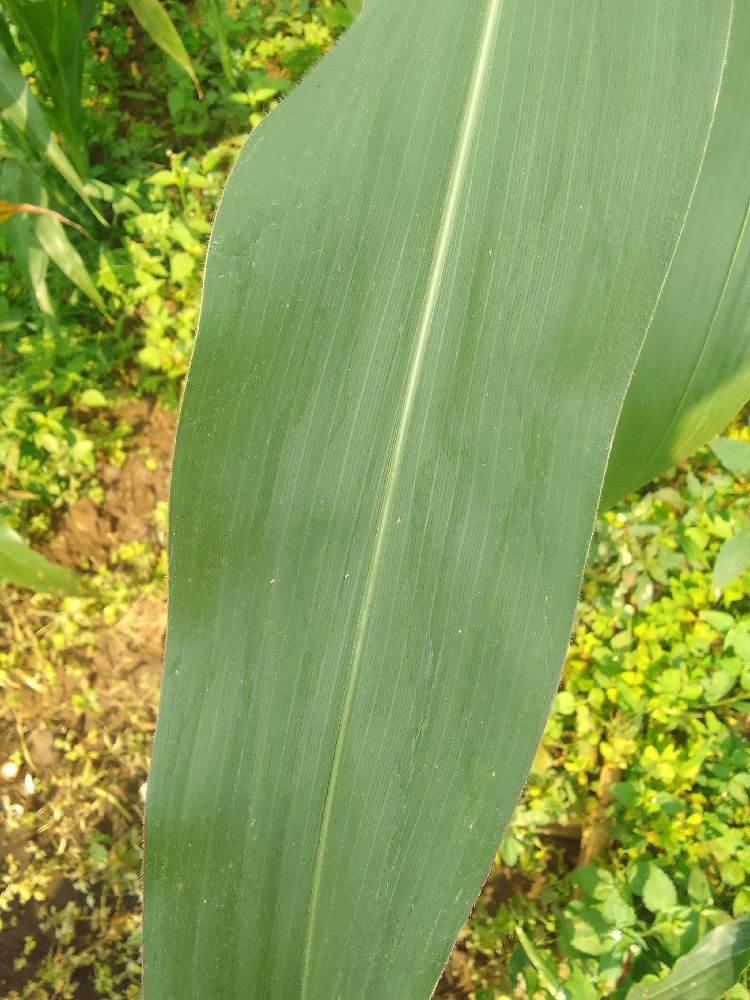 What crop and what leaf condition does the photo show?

maize, healthy
